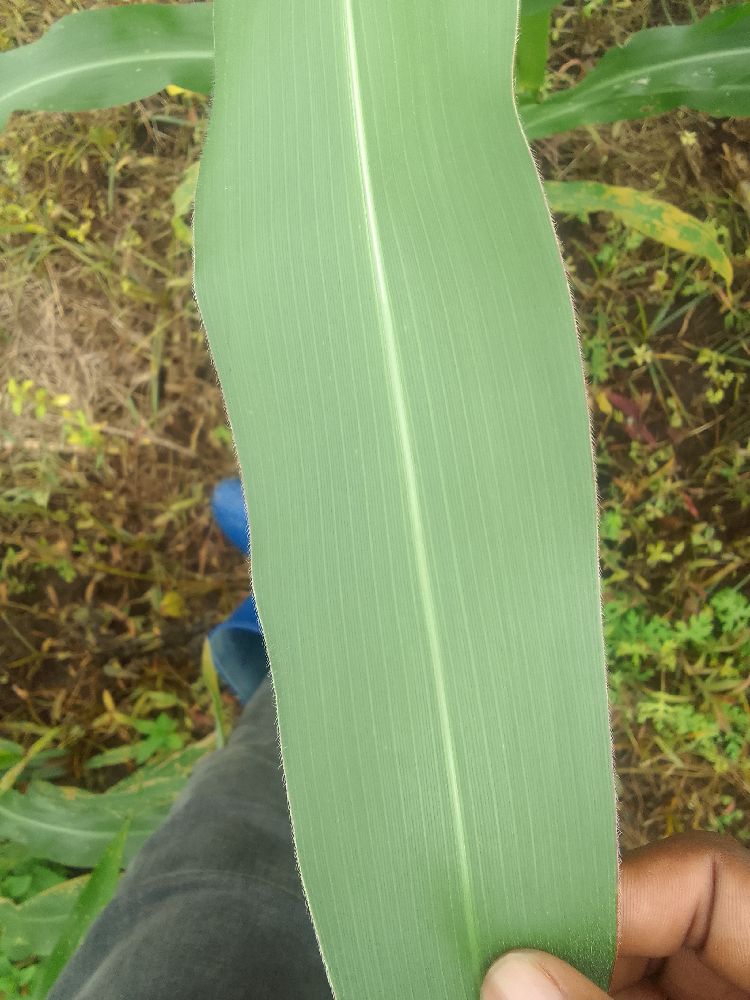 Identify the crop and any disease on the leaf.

maize, healthy
